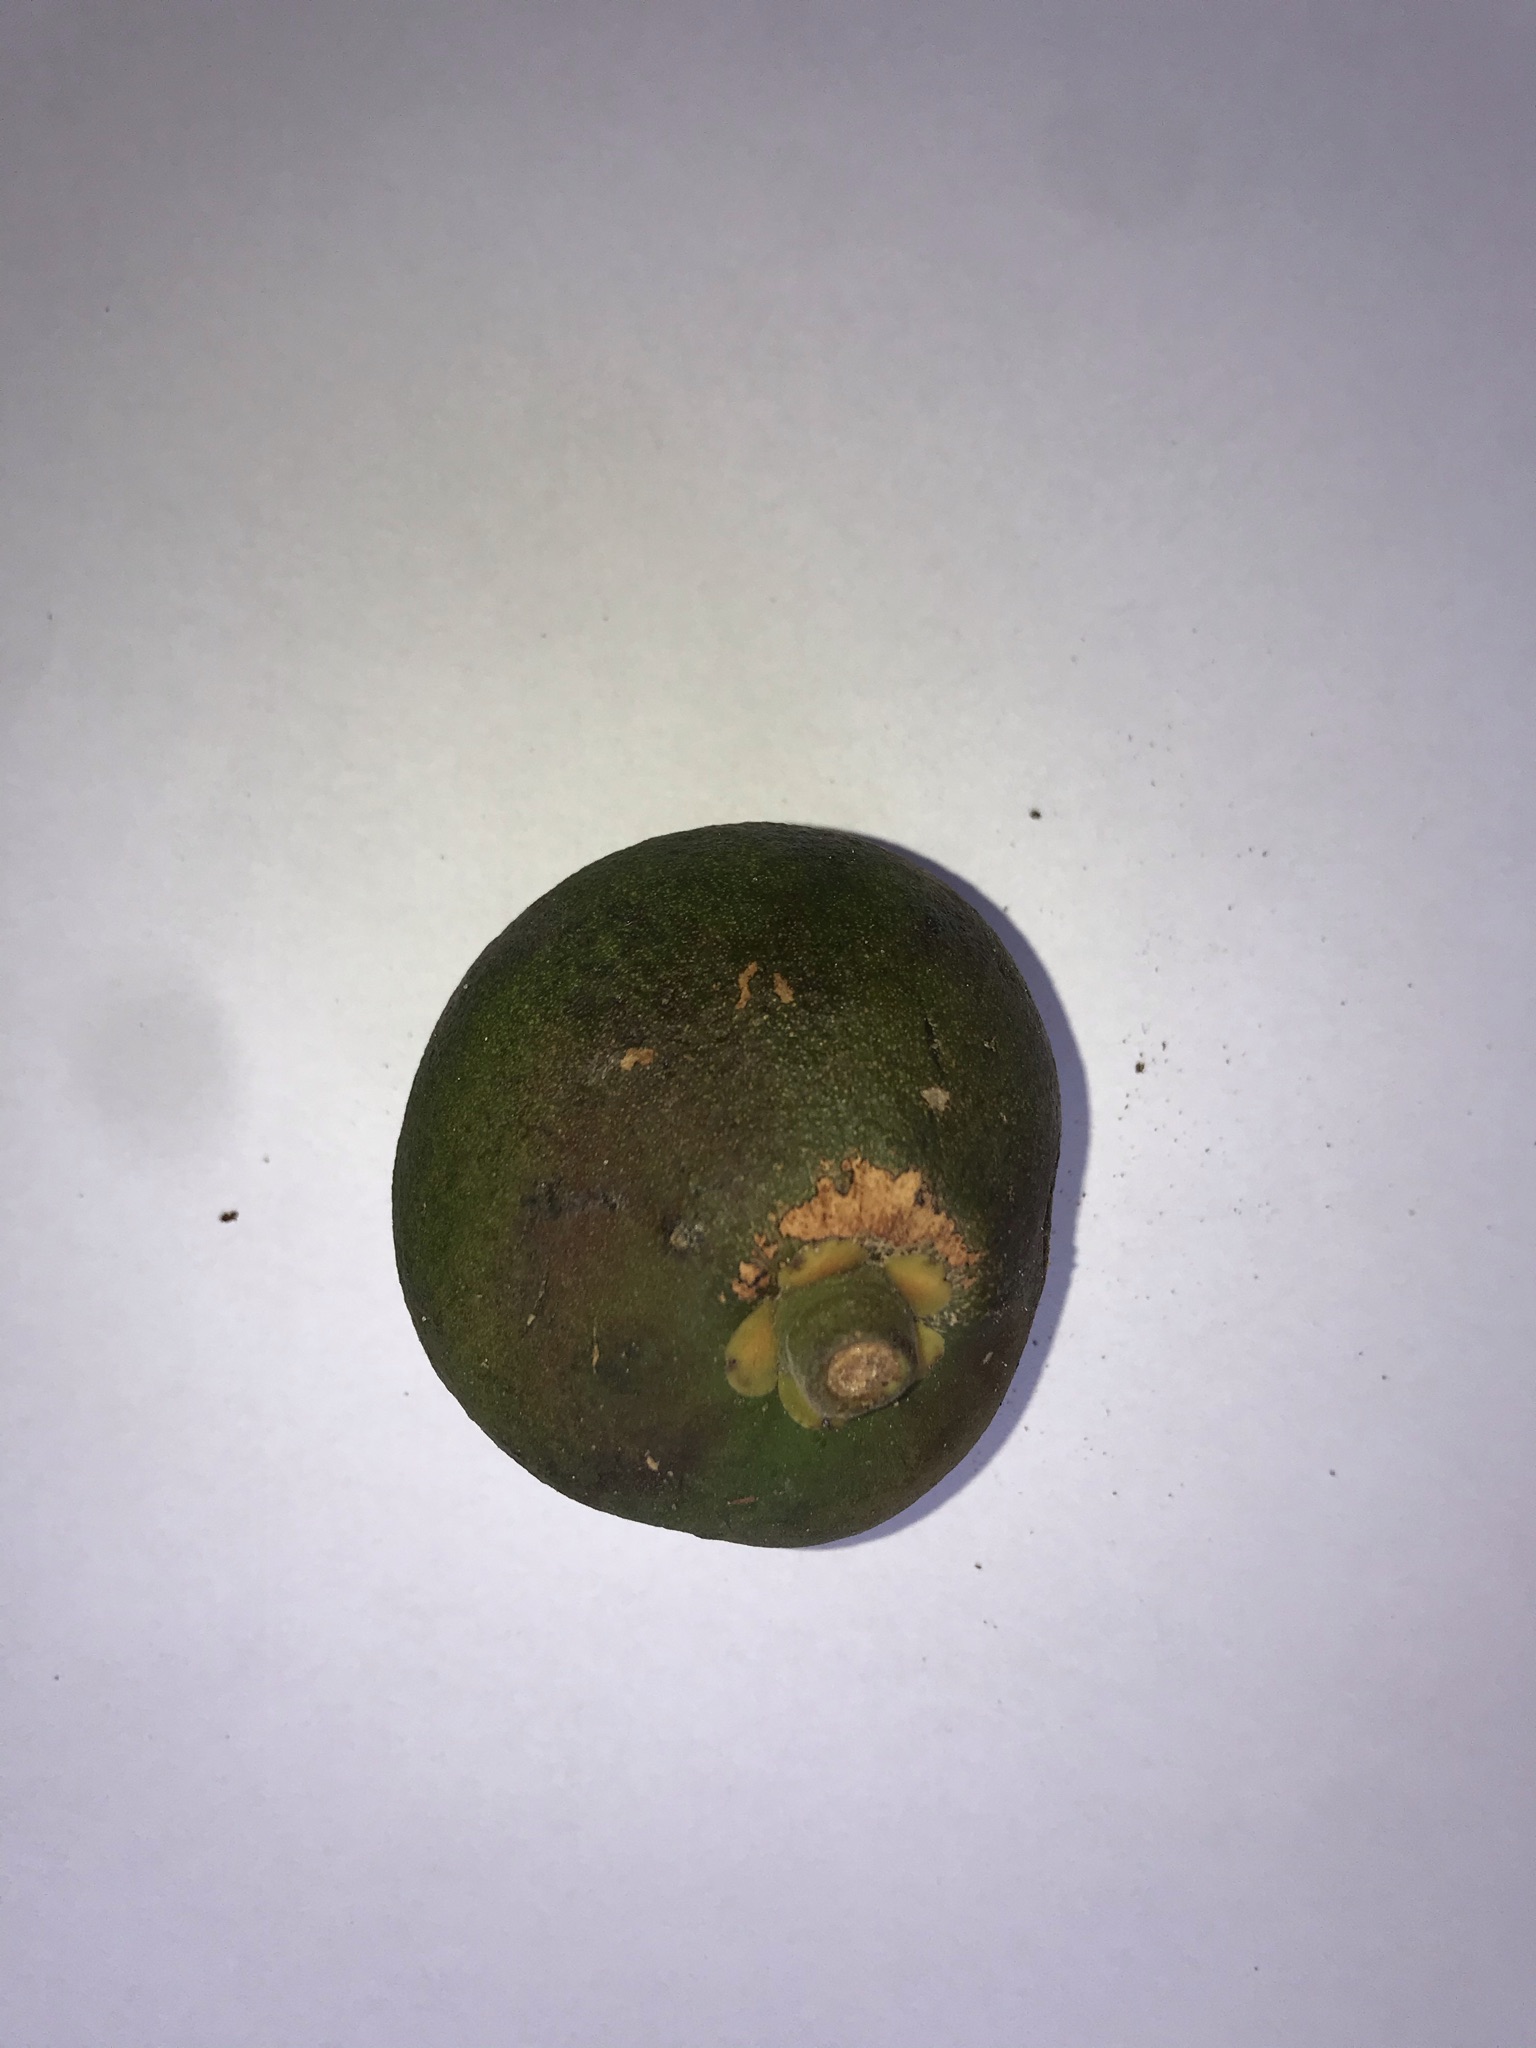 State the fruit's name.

pequi
